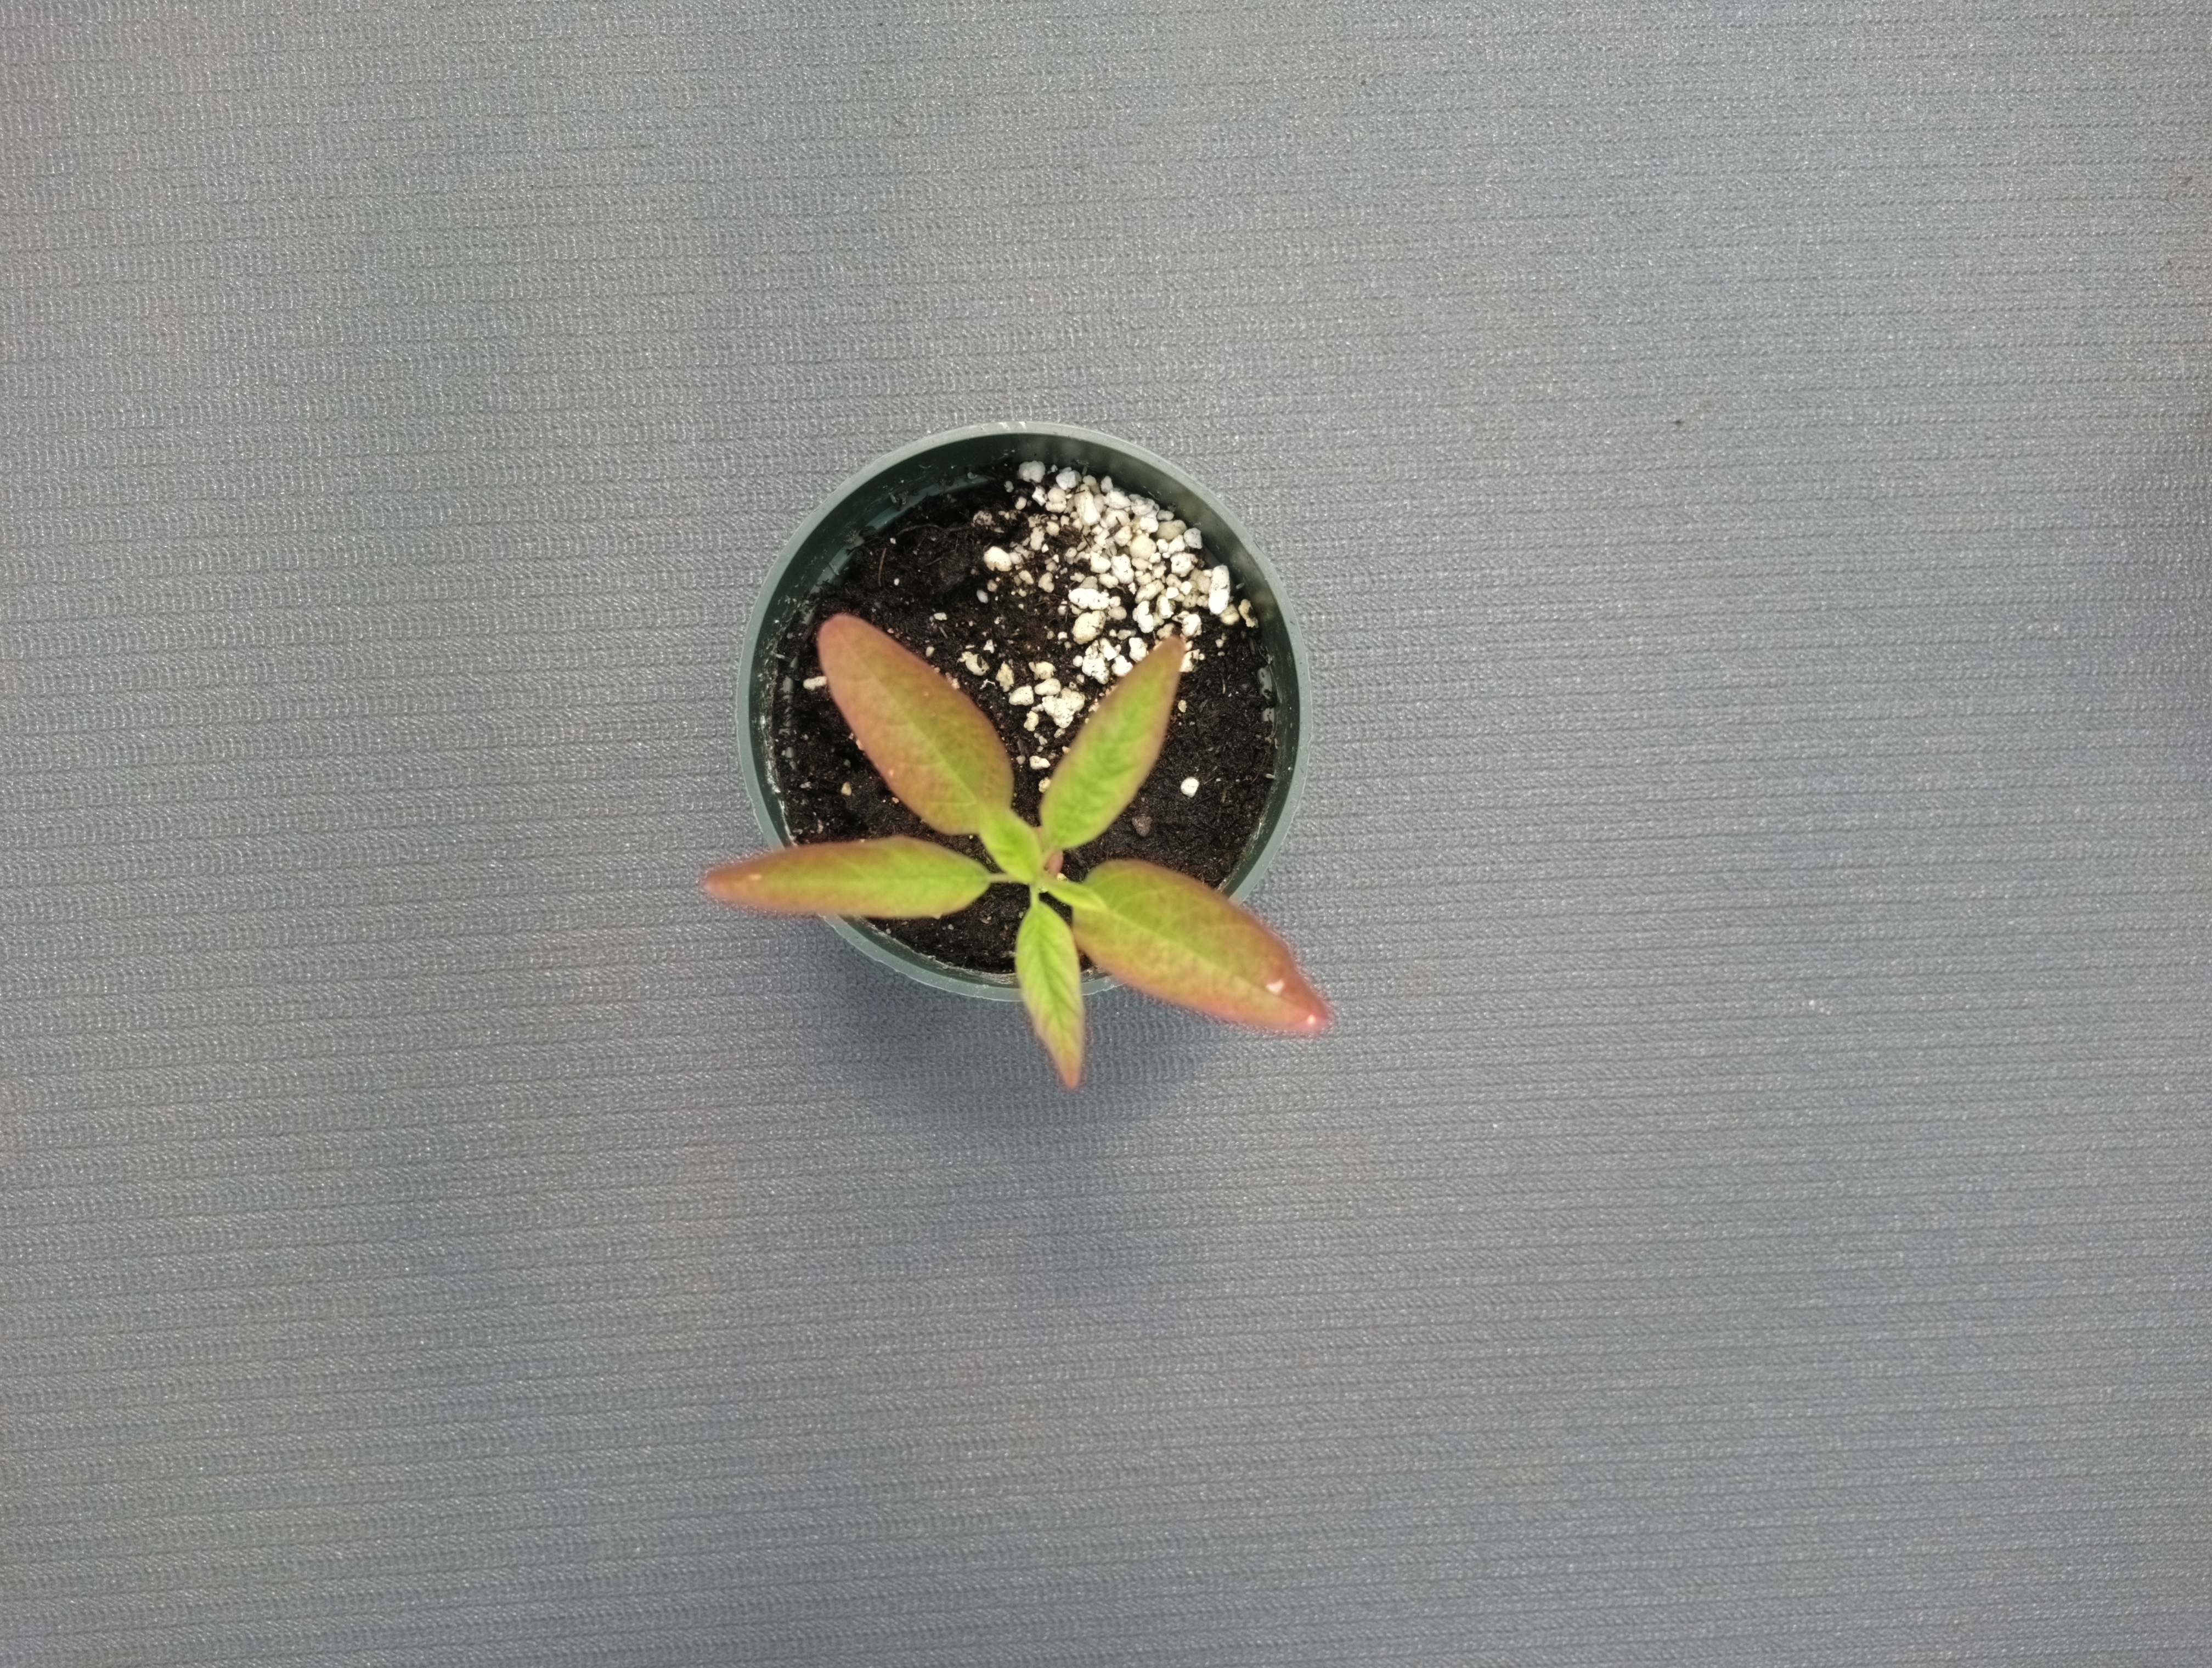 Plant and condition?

waterhemp, healthy untreated
